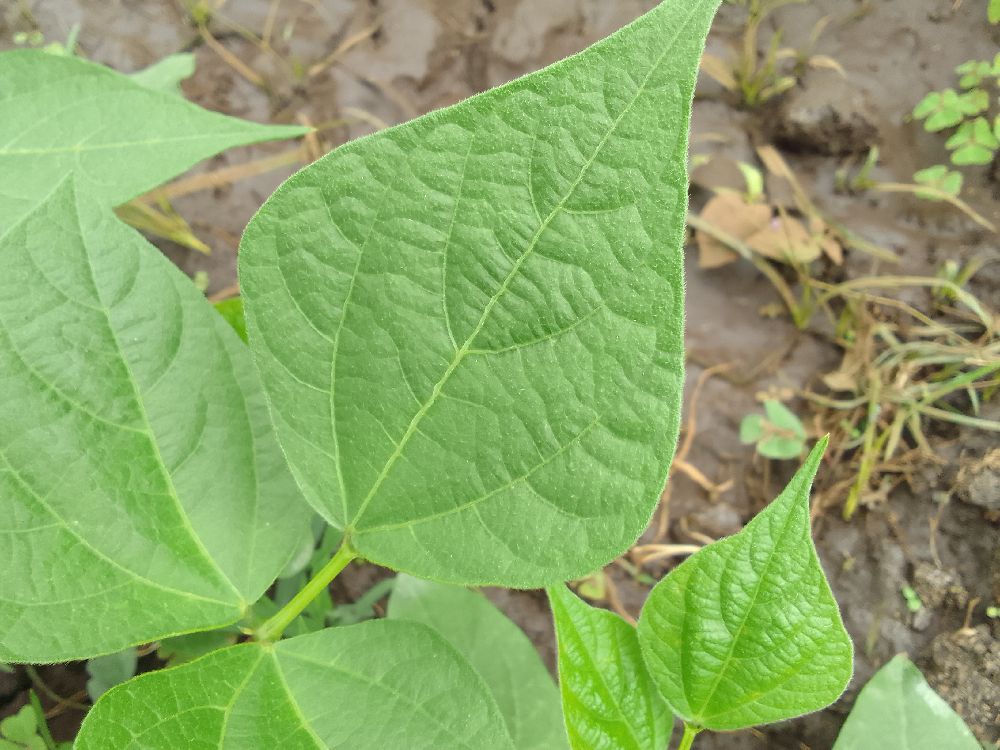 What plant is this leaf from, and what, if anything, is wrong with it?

common bean, healthy
